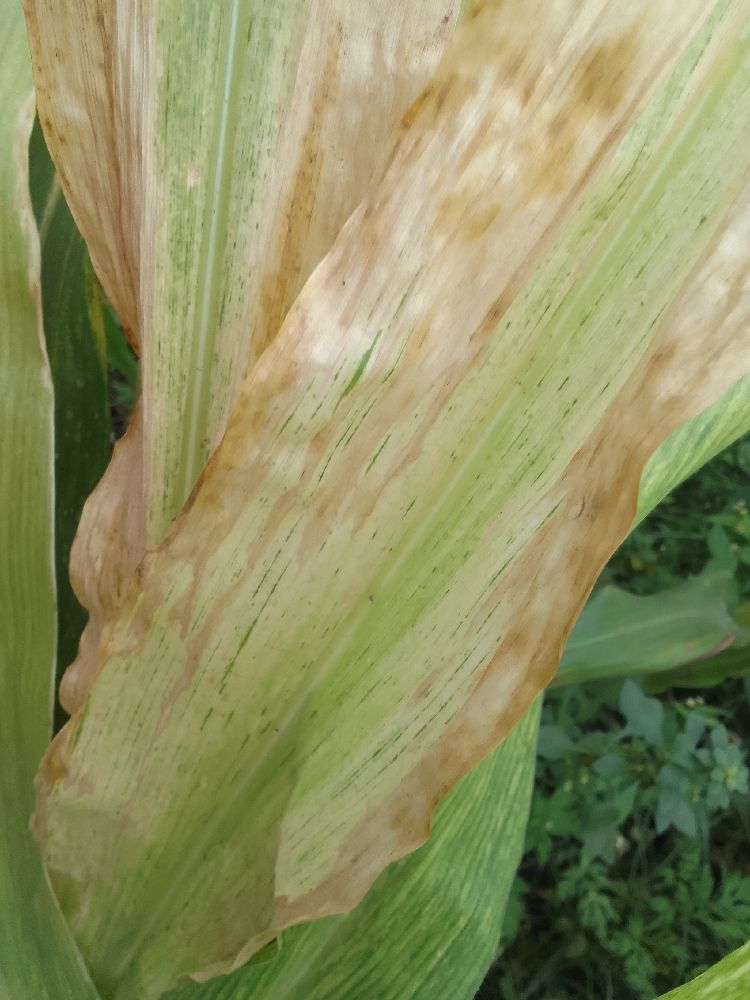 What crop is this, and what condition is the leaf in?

maize, maize lethal necrosis
